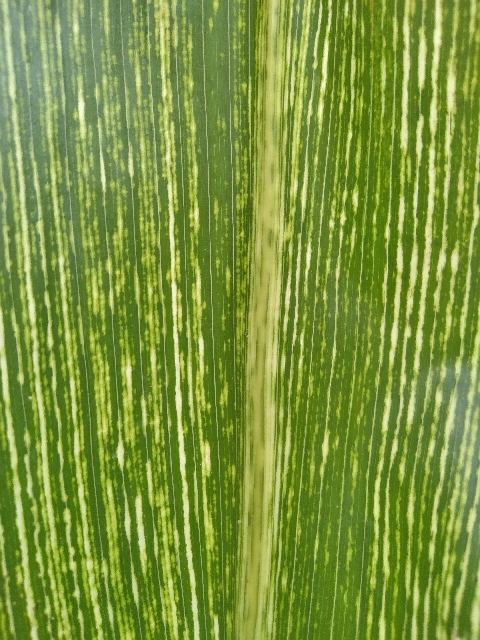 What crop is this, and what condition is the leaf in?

maize, maize streak virus
